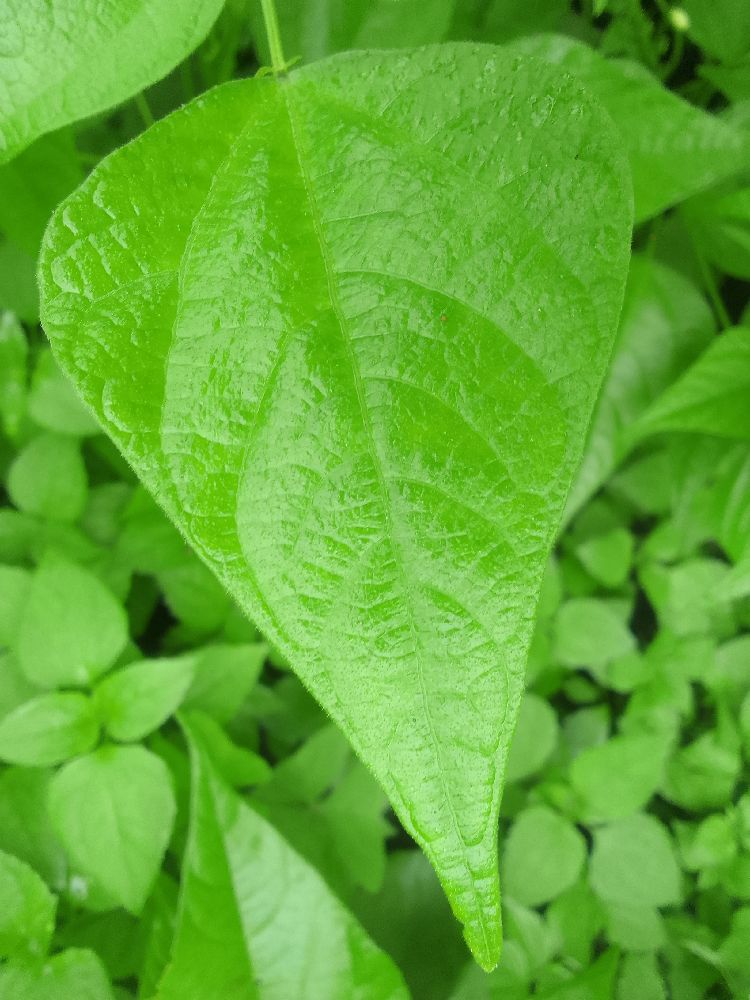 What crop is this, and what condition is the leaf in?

common bean, healthy
